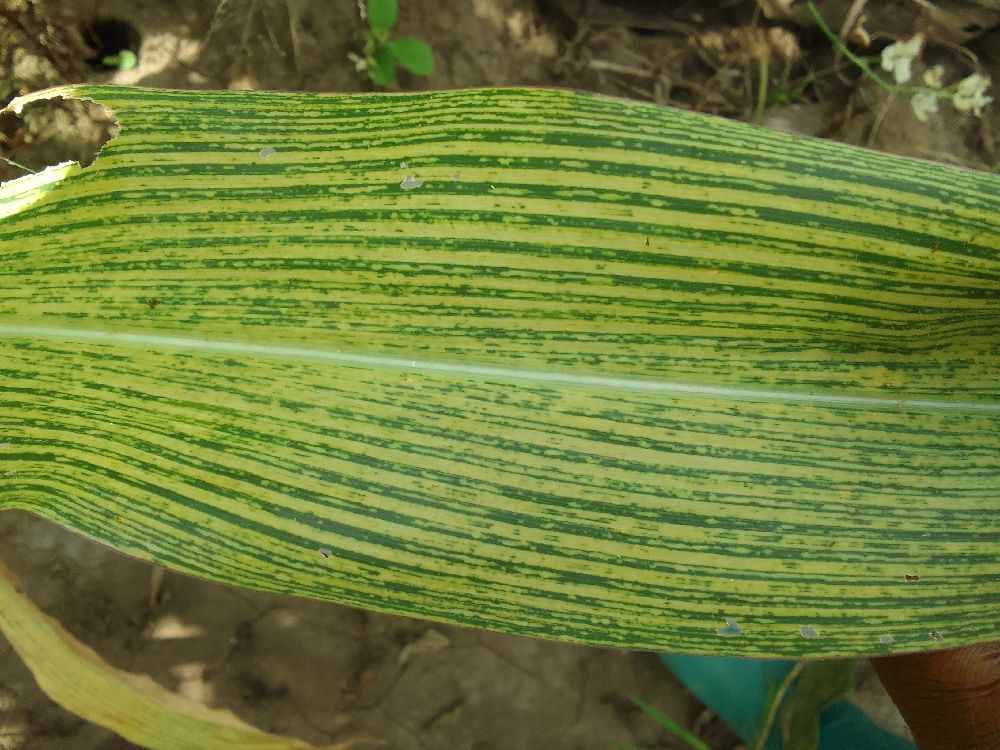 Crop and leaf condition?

maize, maize streak virus
